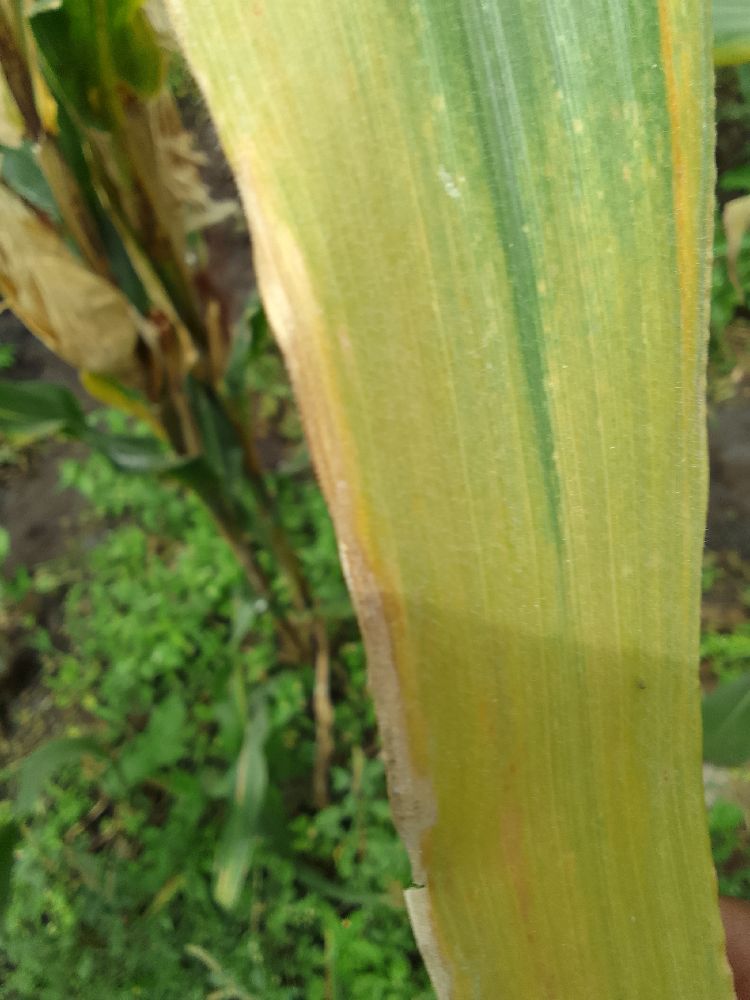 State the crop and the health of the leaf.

maize, maize lethal necrosis
